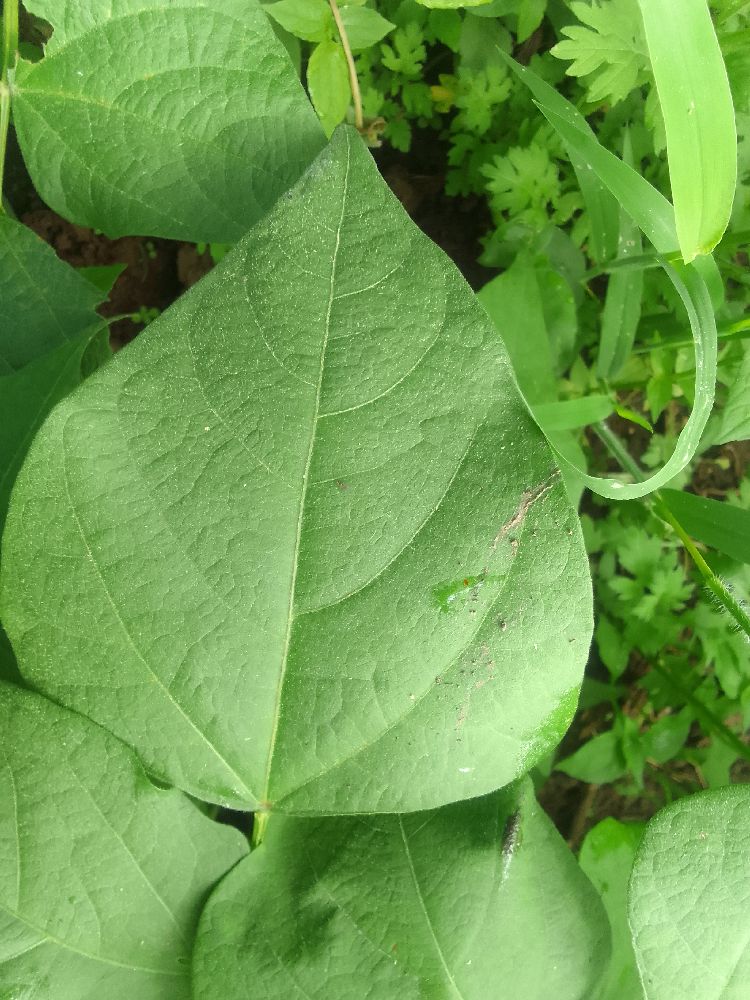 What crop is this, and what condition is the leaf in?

common bean, healthy
